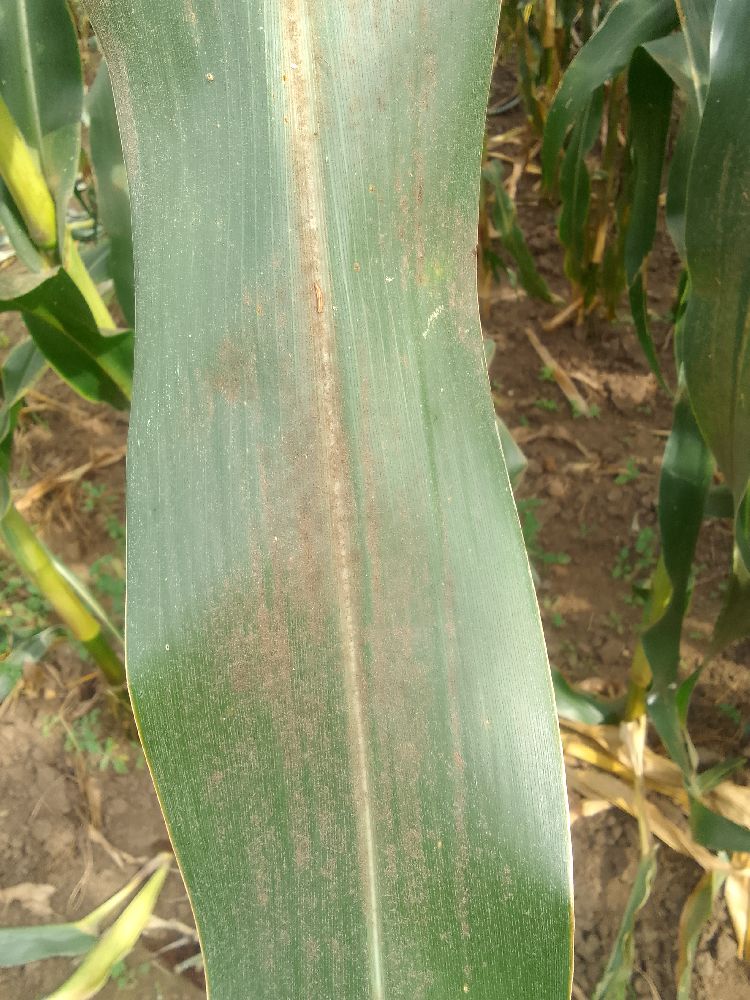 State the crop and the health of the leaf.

maize, healthy
